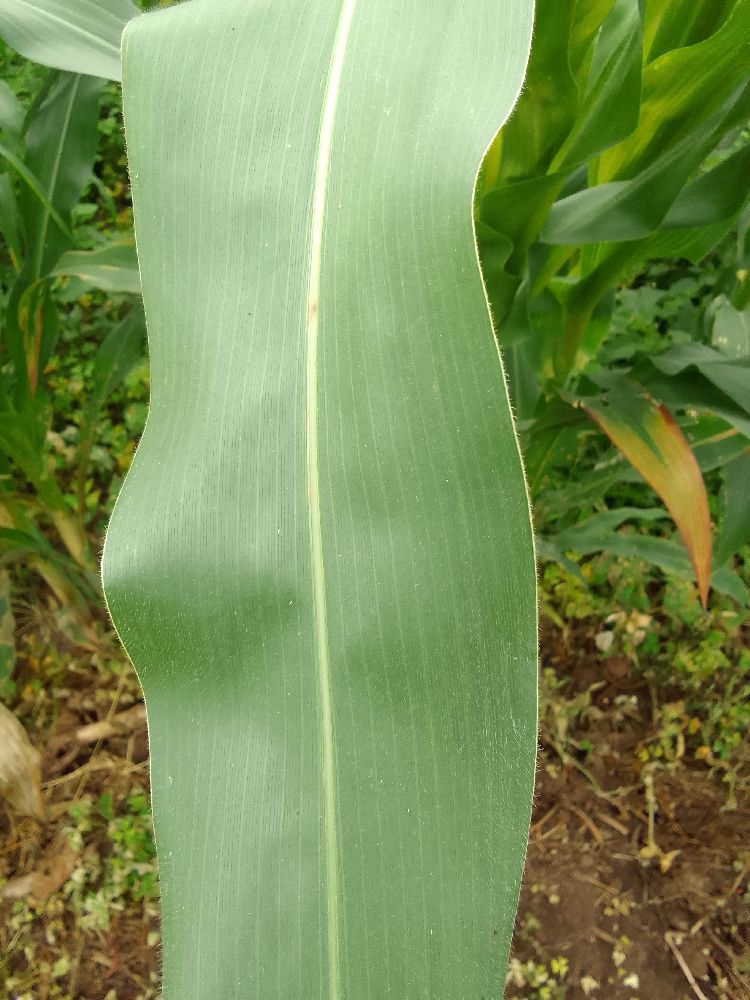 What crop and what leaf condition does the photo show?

maize, healthy
